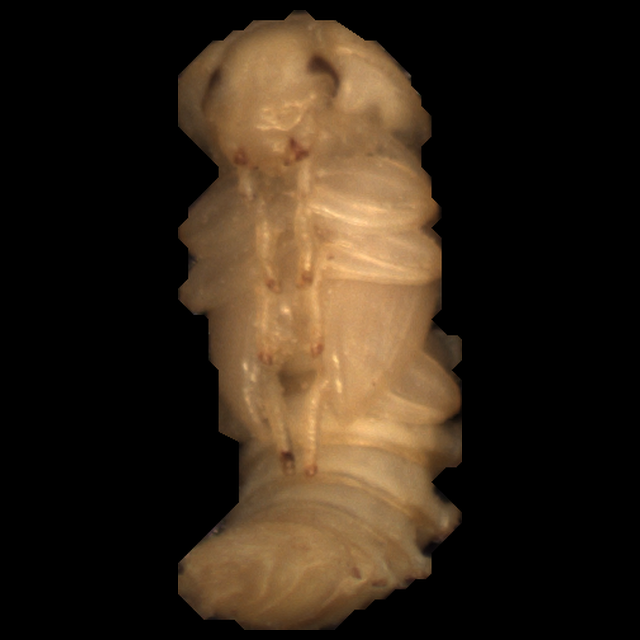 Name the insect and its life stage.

mealworm pupa
